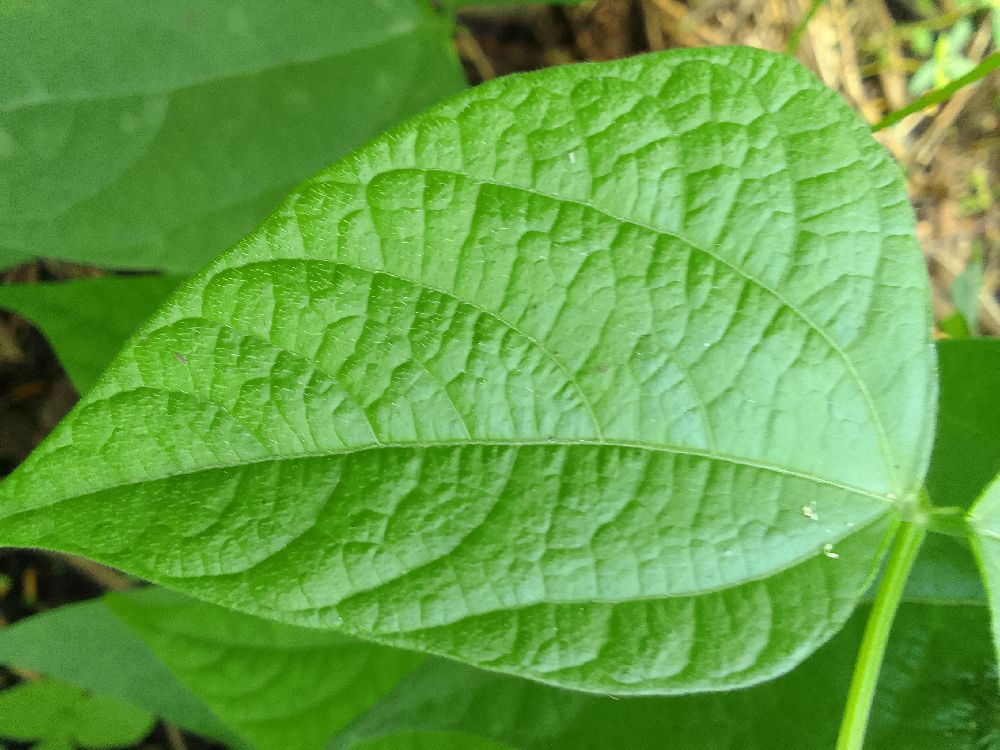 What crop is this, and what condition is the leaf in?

common bean, healthy
